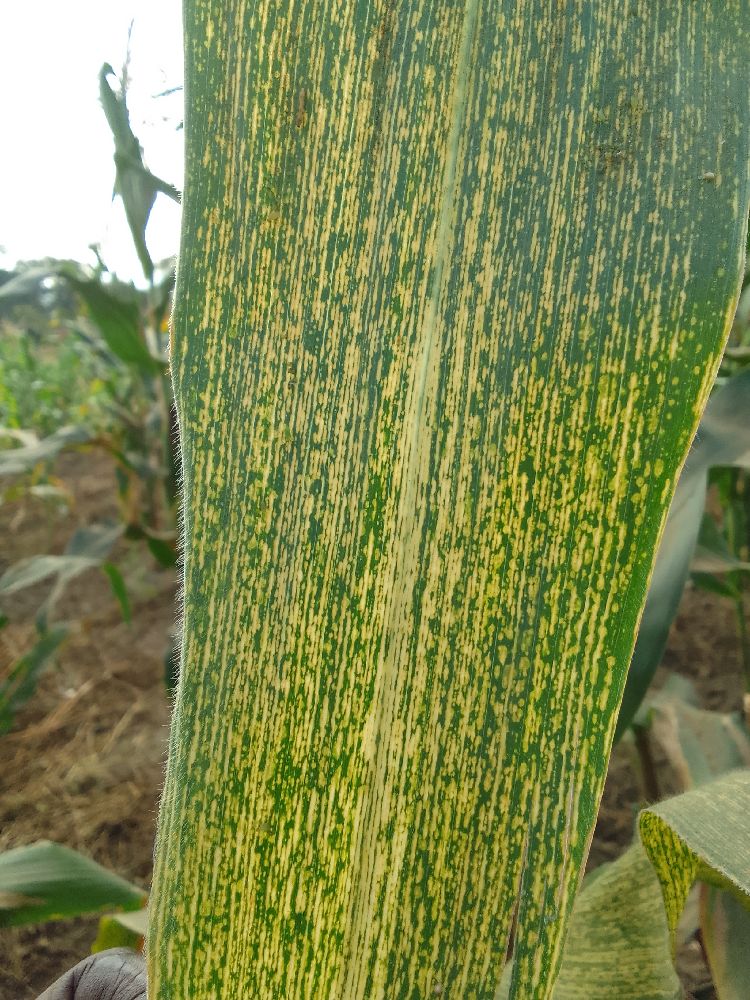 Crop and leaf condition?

maize, maize streak virus
